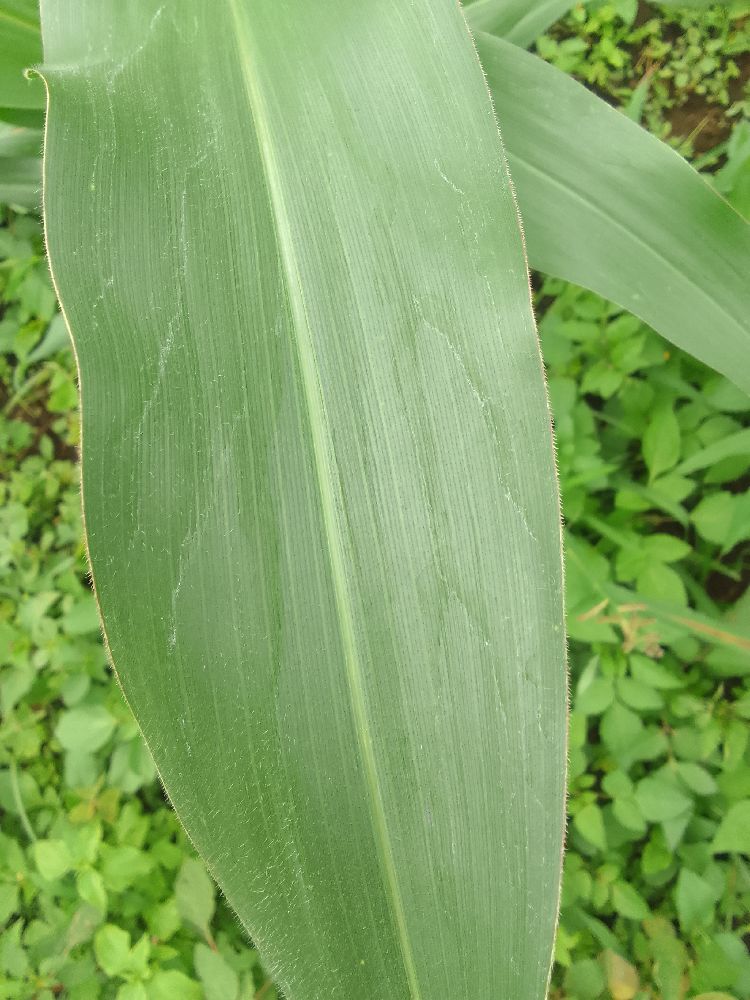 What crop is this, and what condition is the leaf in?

maize, healthy
